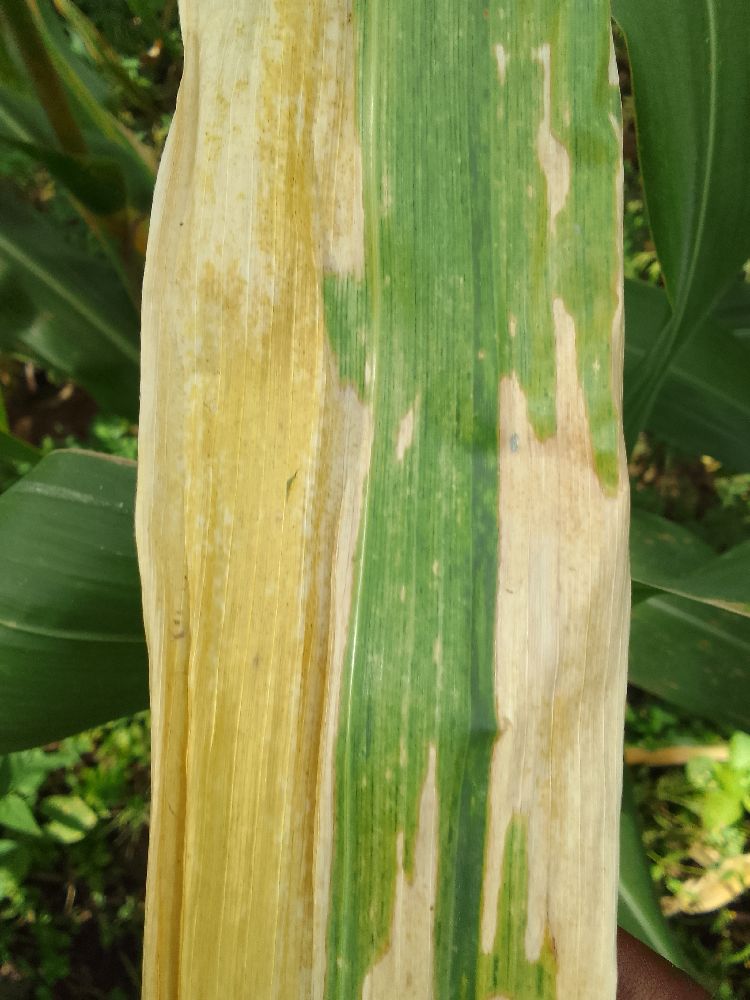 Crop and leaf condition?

maize, maize lethal necrosis
